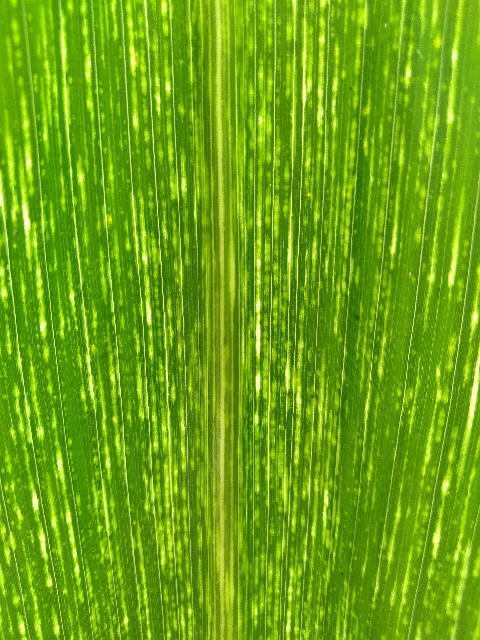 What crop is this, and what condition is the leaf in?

maize, maize streak virus
